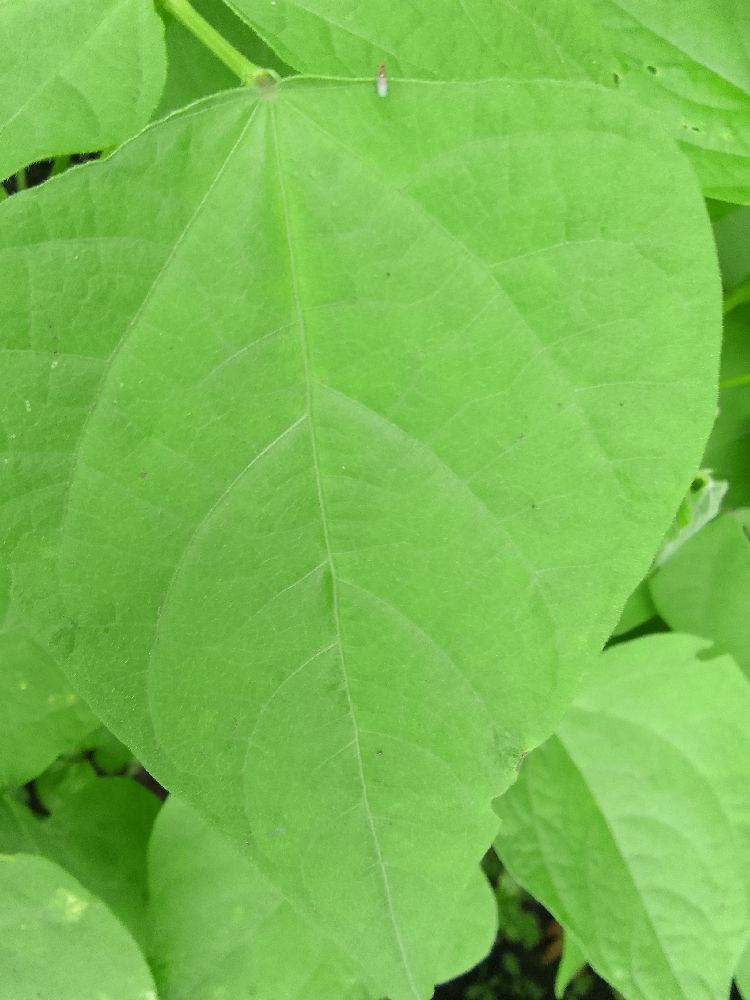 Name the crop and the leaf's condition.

common bean, healthy
